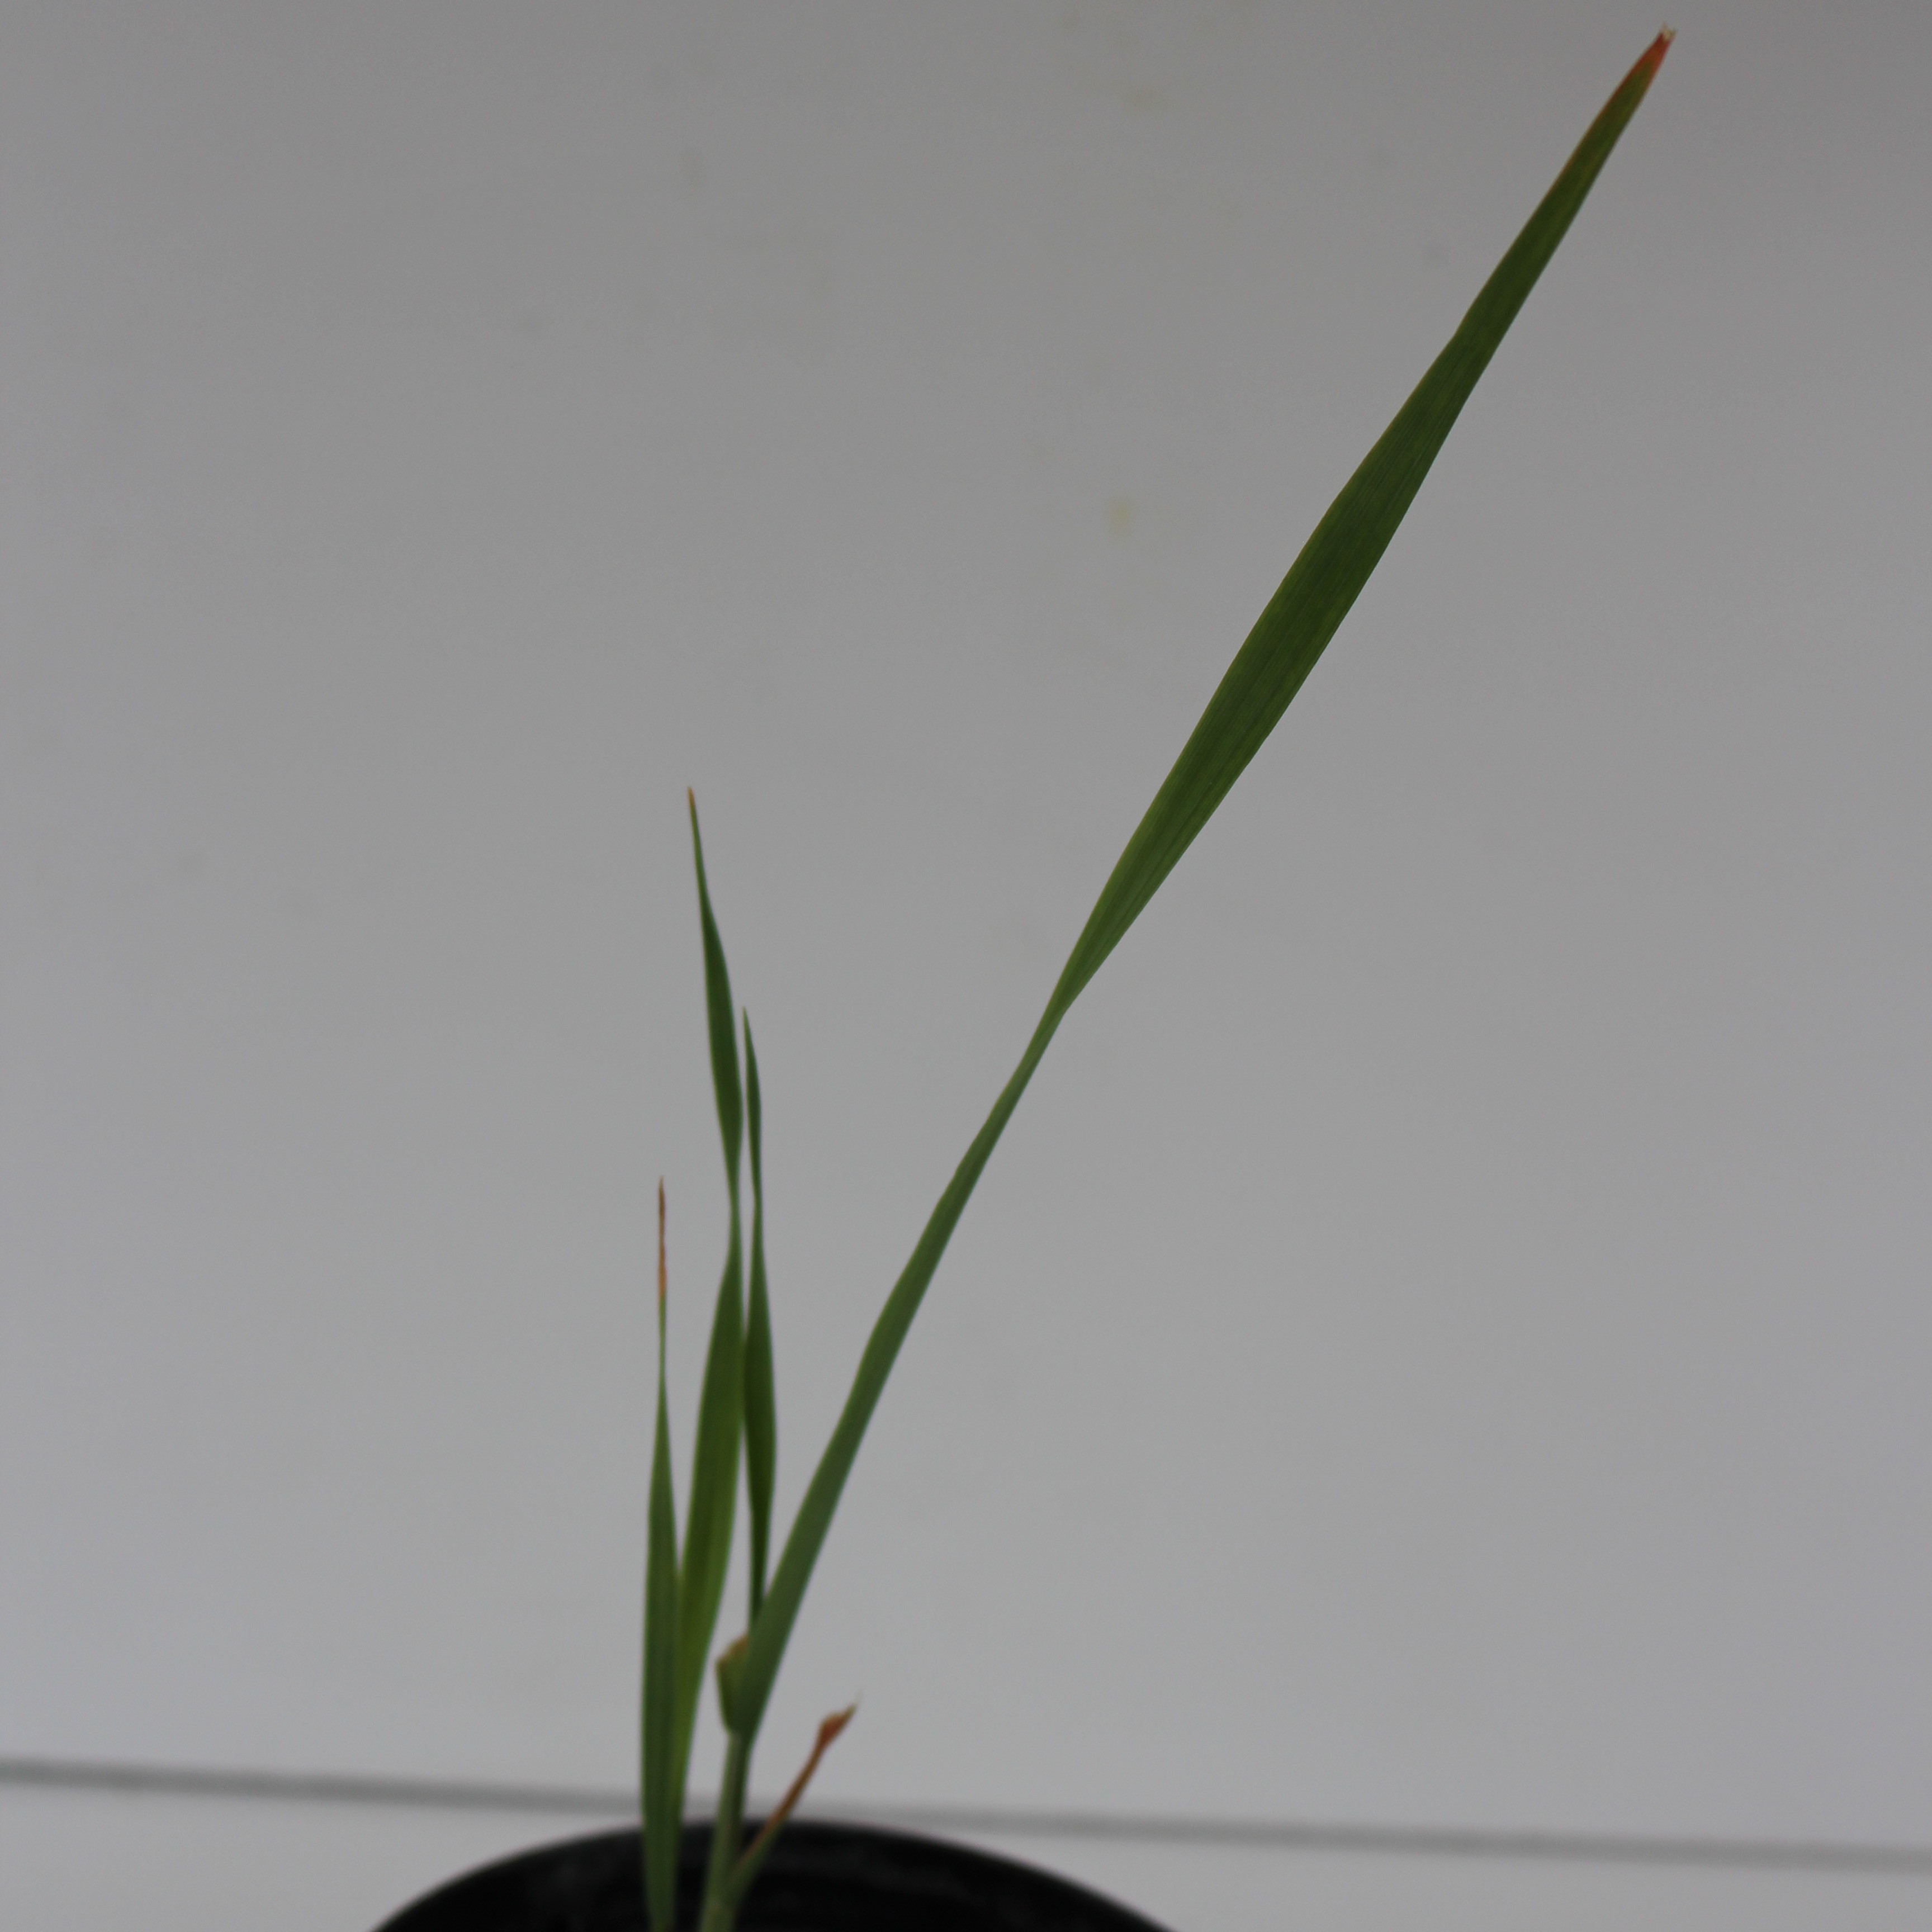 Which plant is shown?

Avena sterilis
